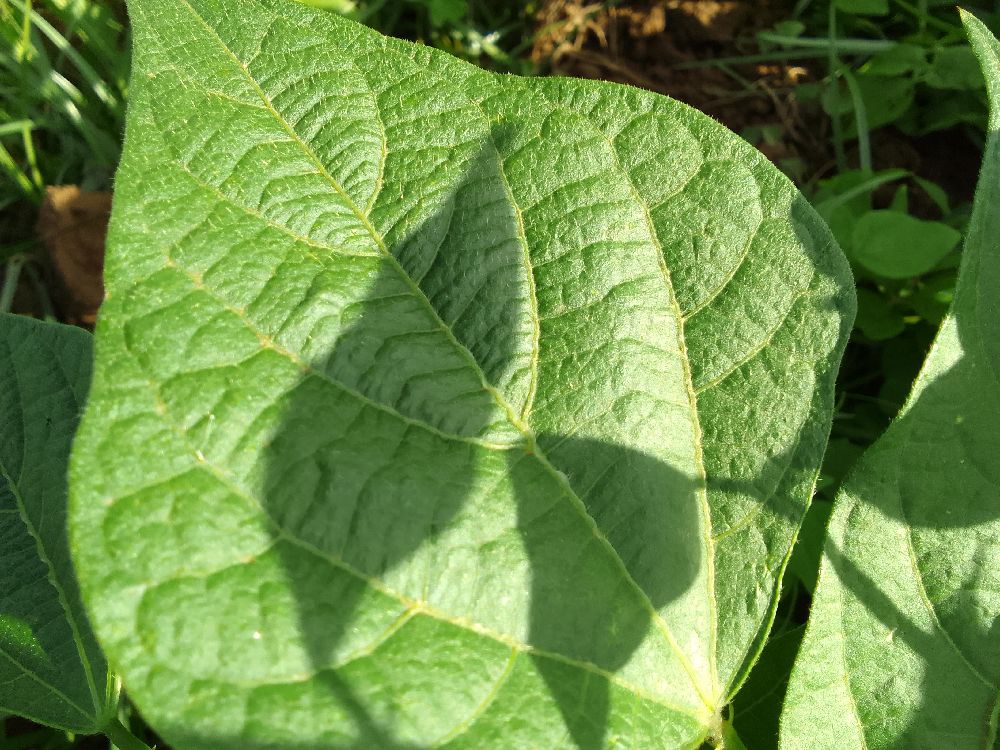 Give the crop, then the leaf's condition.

common bean, healthy
